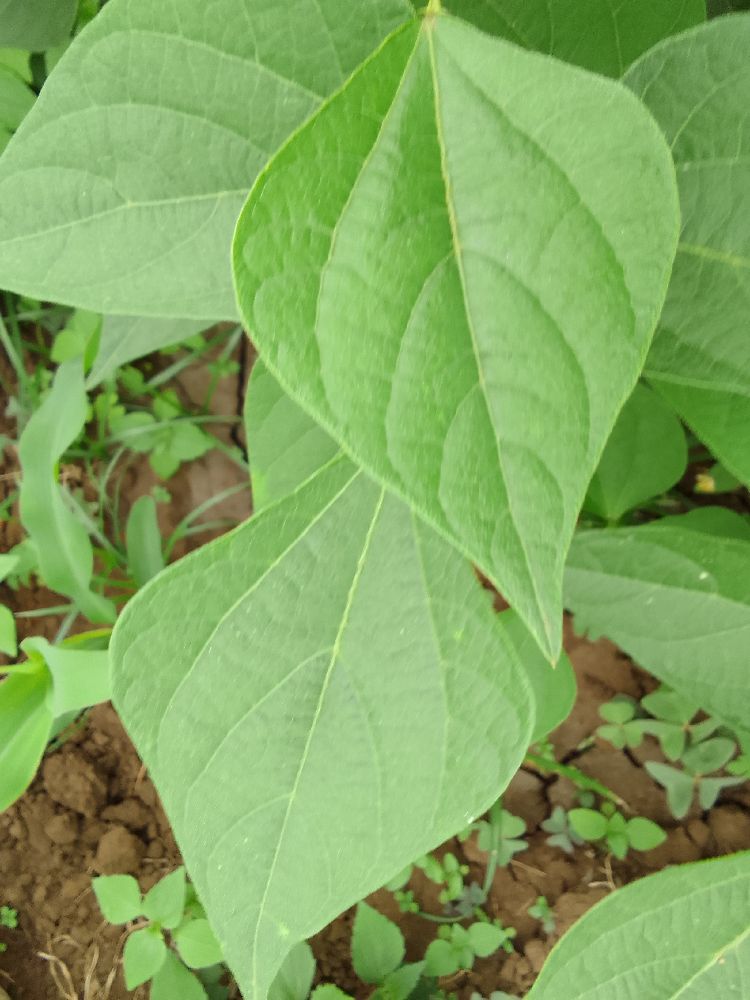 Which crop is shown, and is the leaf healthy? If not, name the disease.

common bean, healthy
